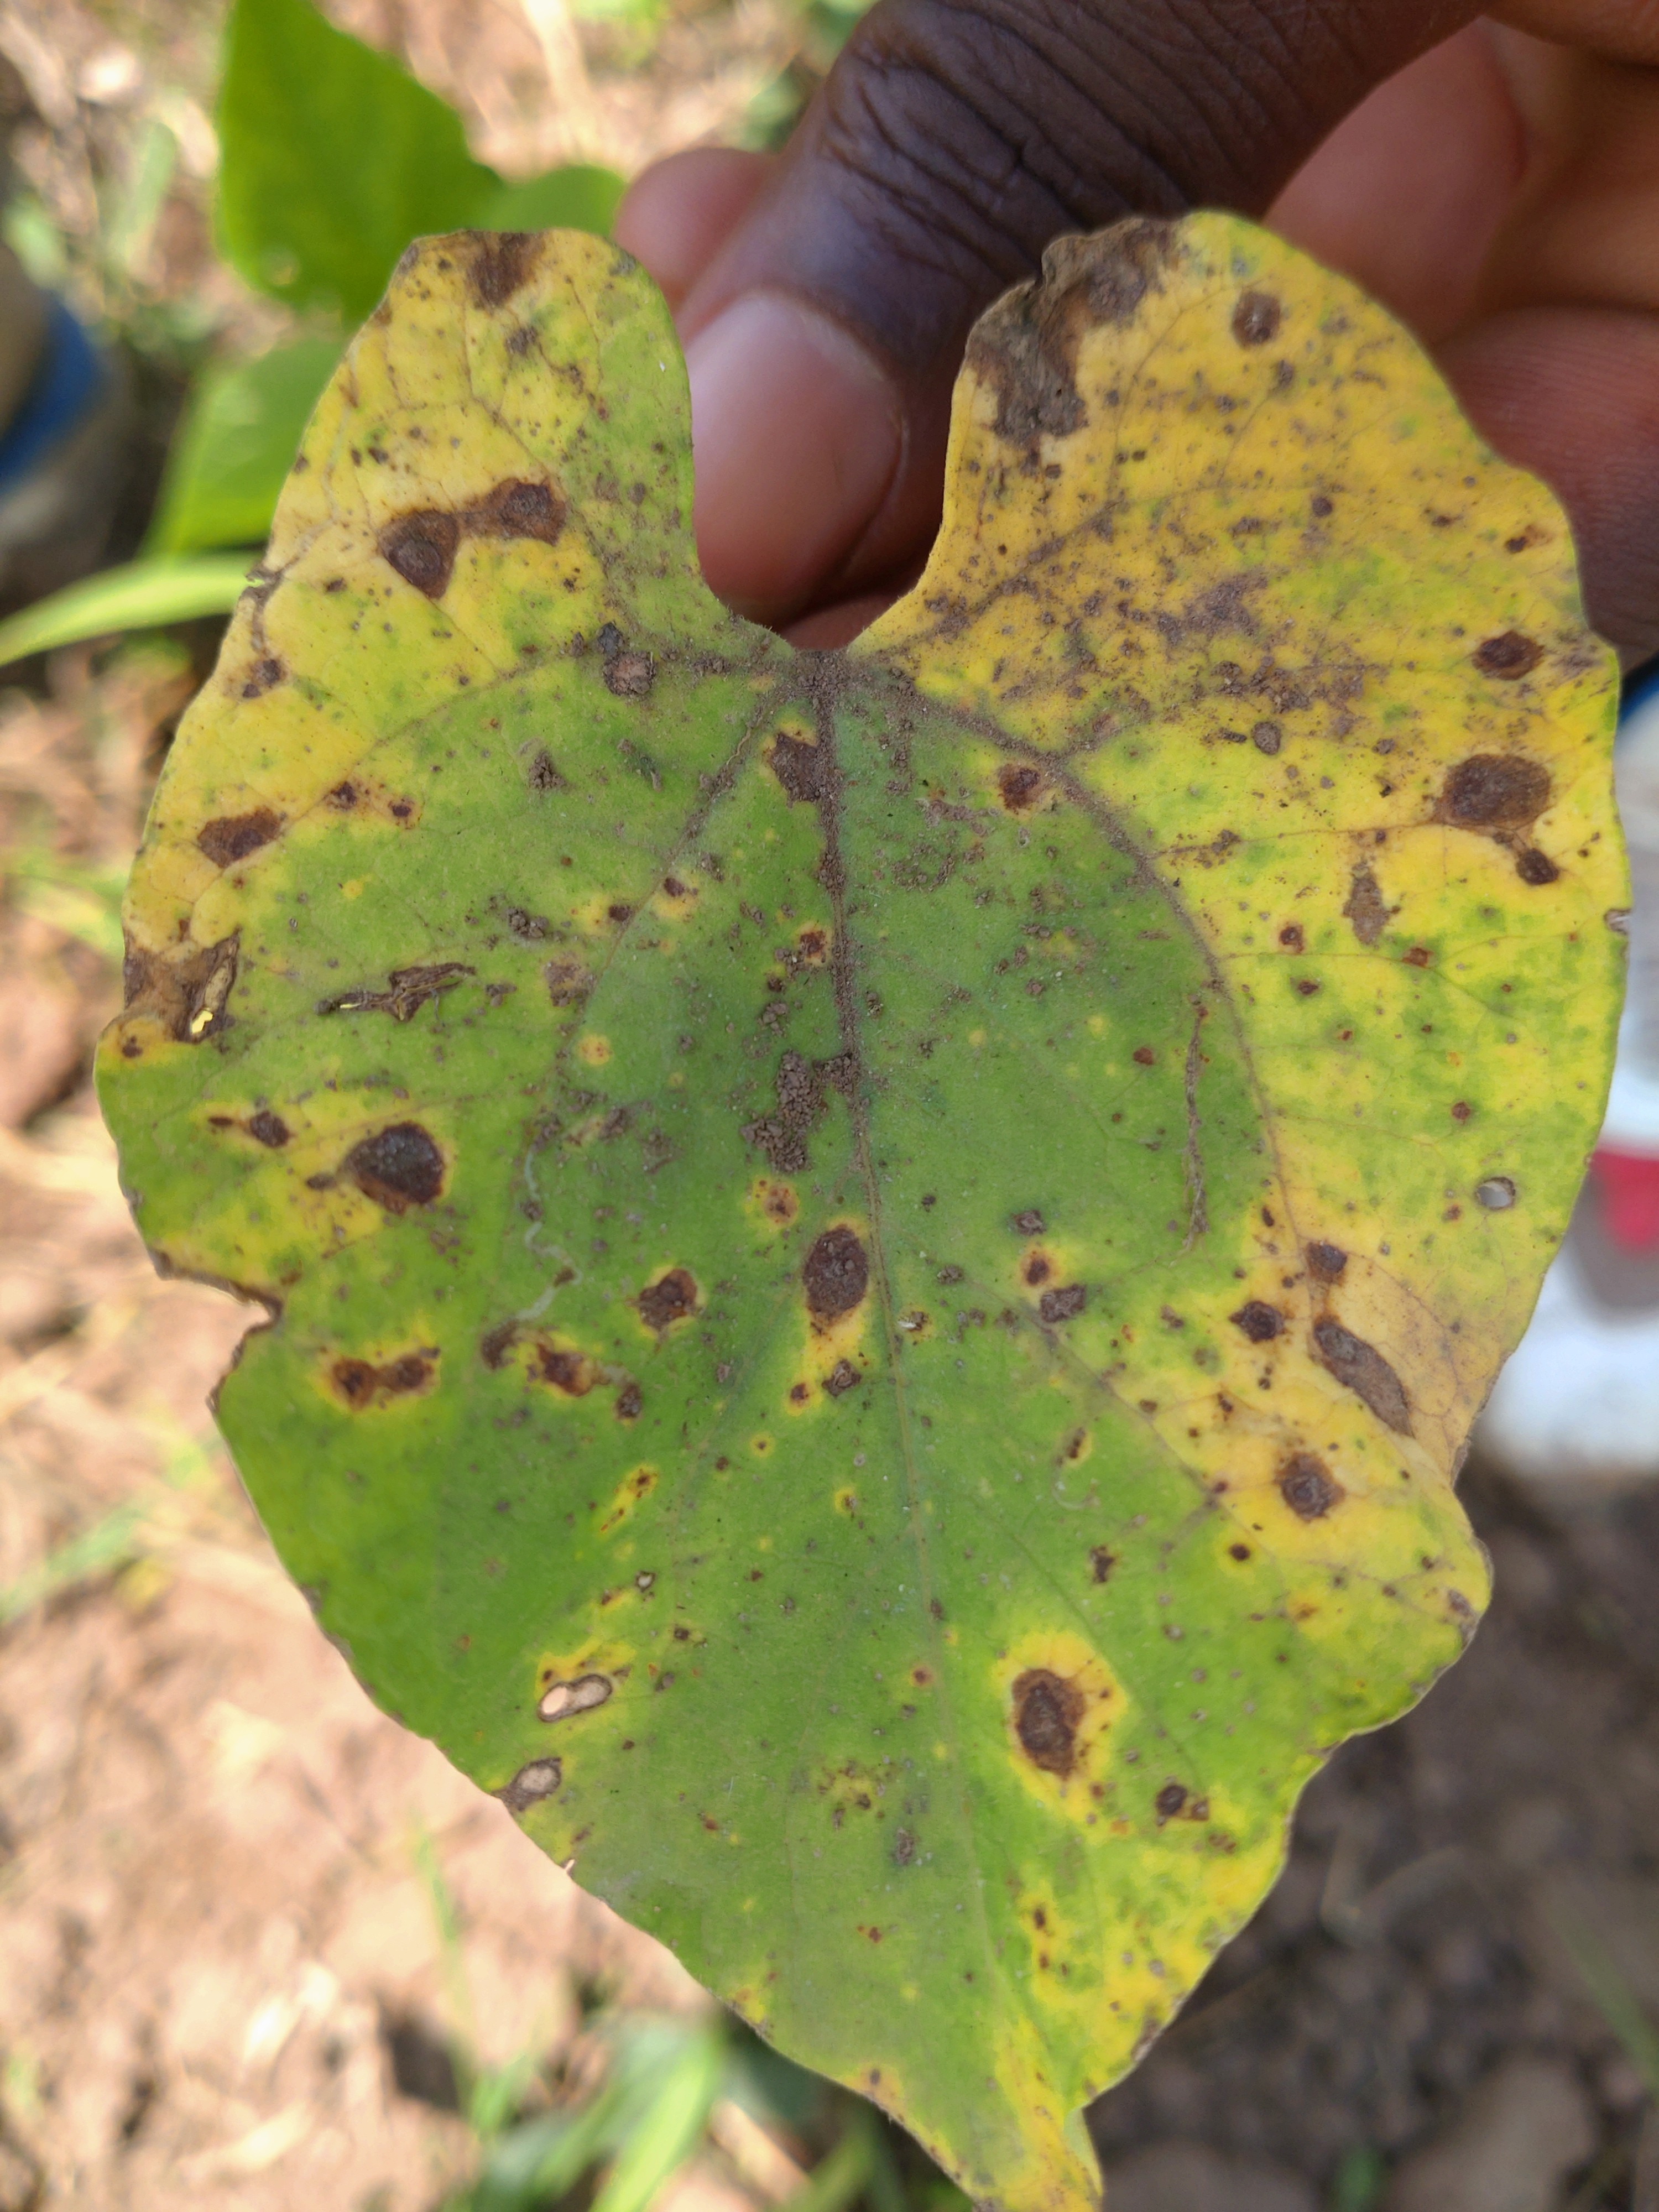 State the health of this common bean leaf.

anthracnose
